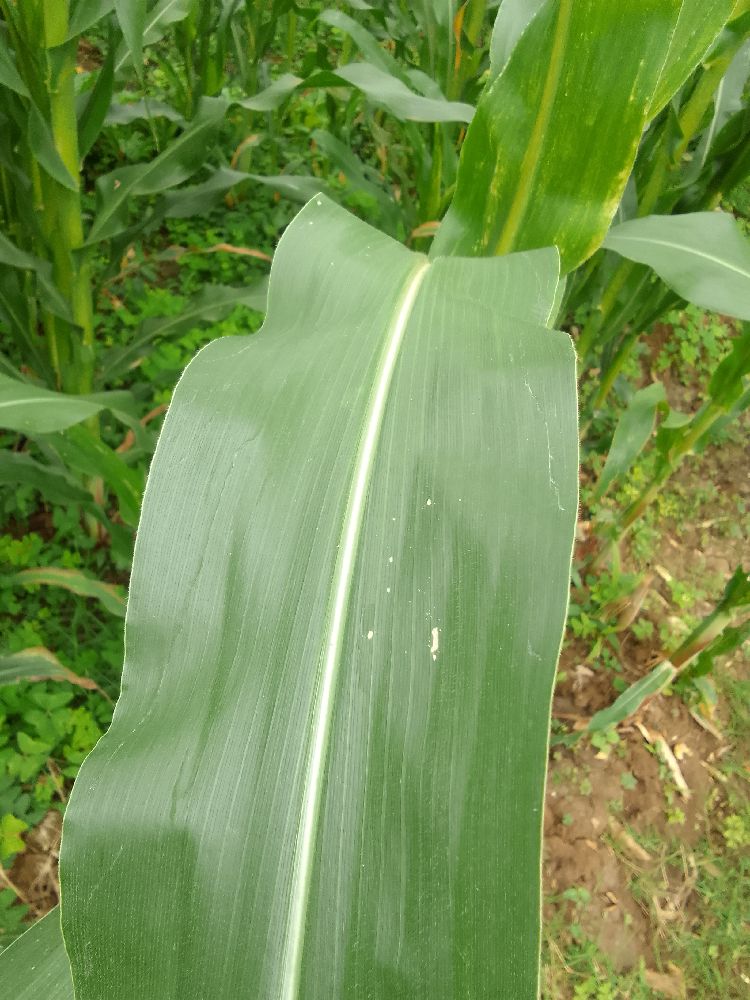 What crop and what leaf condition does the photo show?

maize, healthy
